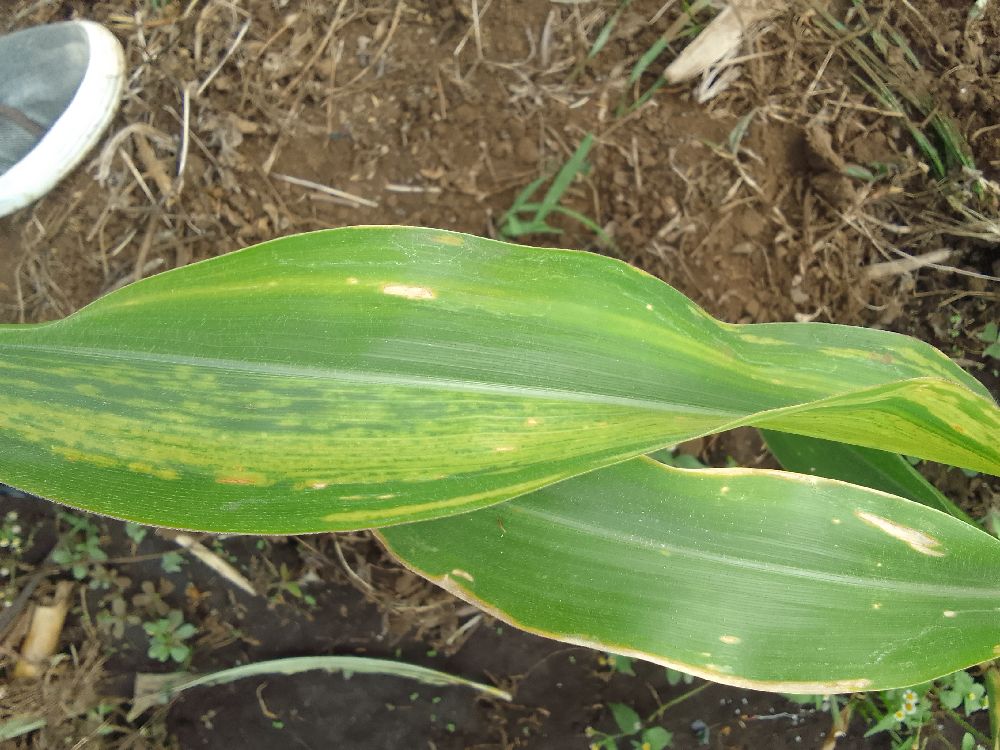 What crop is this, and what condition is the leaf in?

maize, maize lethal necrosis
